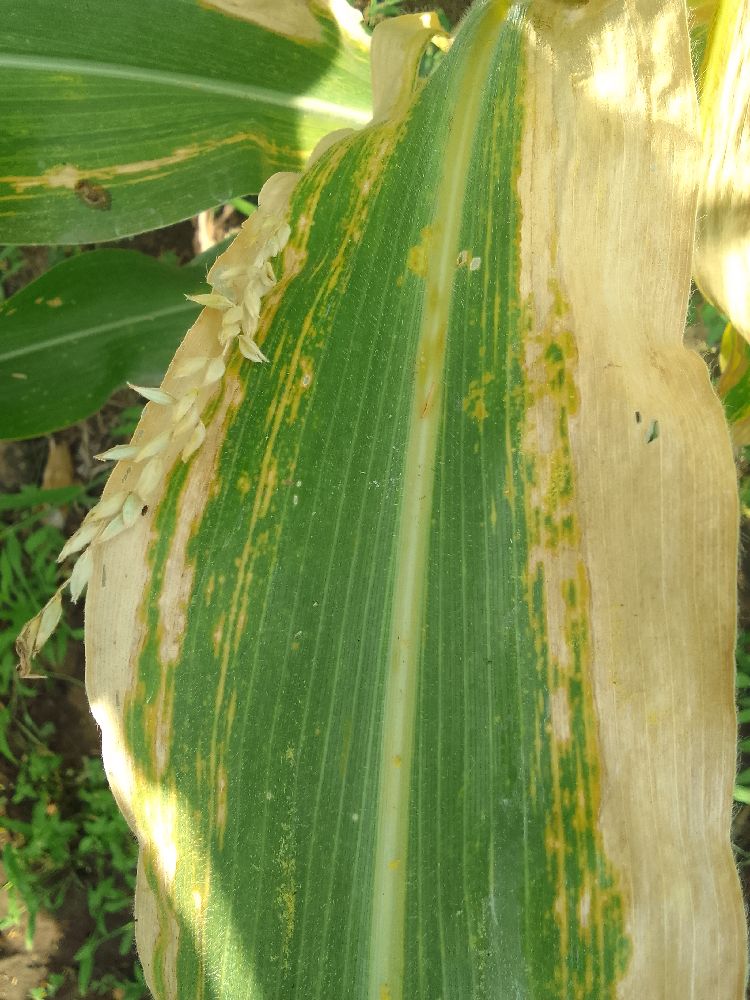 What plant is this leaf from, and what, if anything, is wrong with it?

maize, maize lethal necrosis
